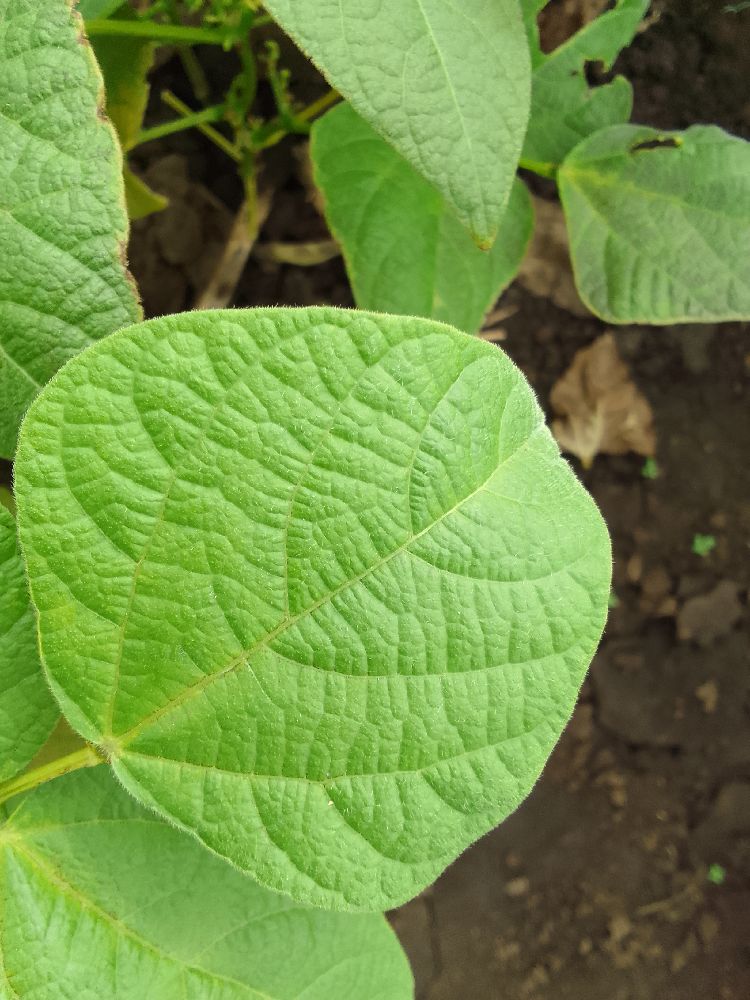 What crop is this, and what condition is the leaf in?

common bean, healthy
